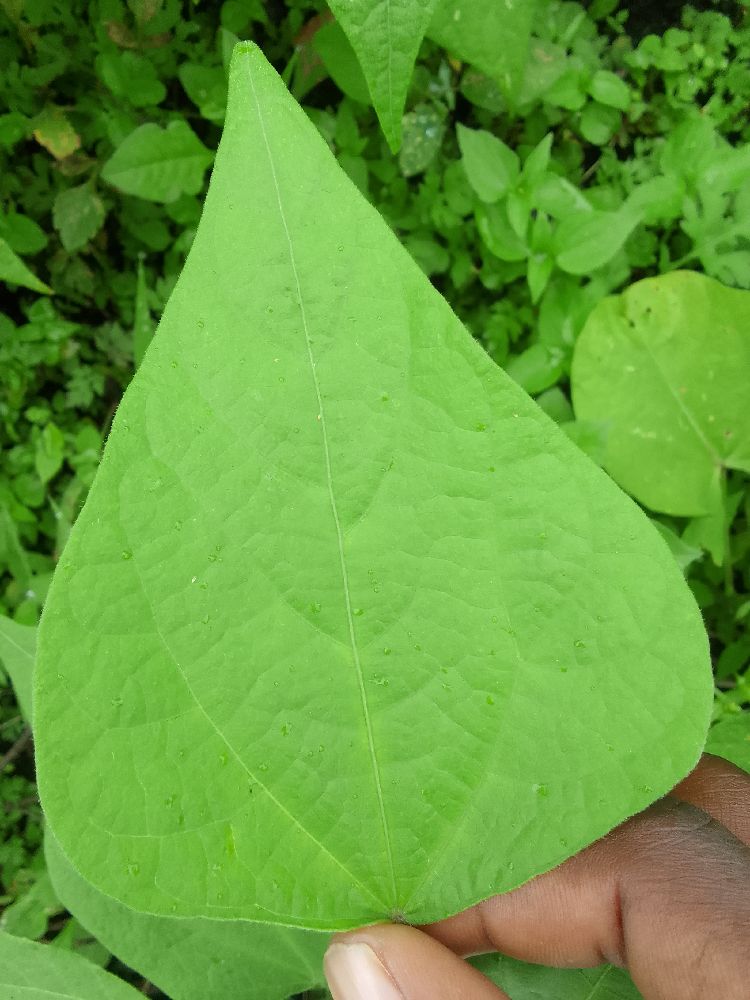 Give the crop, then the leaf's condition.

common bean, healthy
